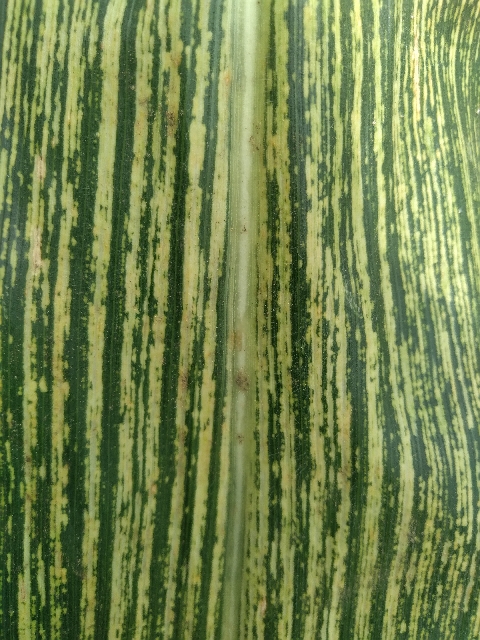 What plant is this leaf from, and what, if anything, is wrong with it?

maize, maize streak virus
